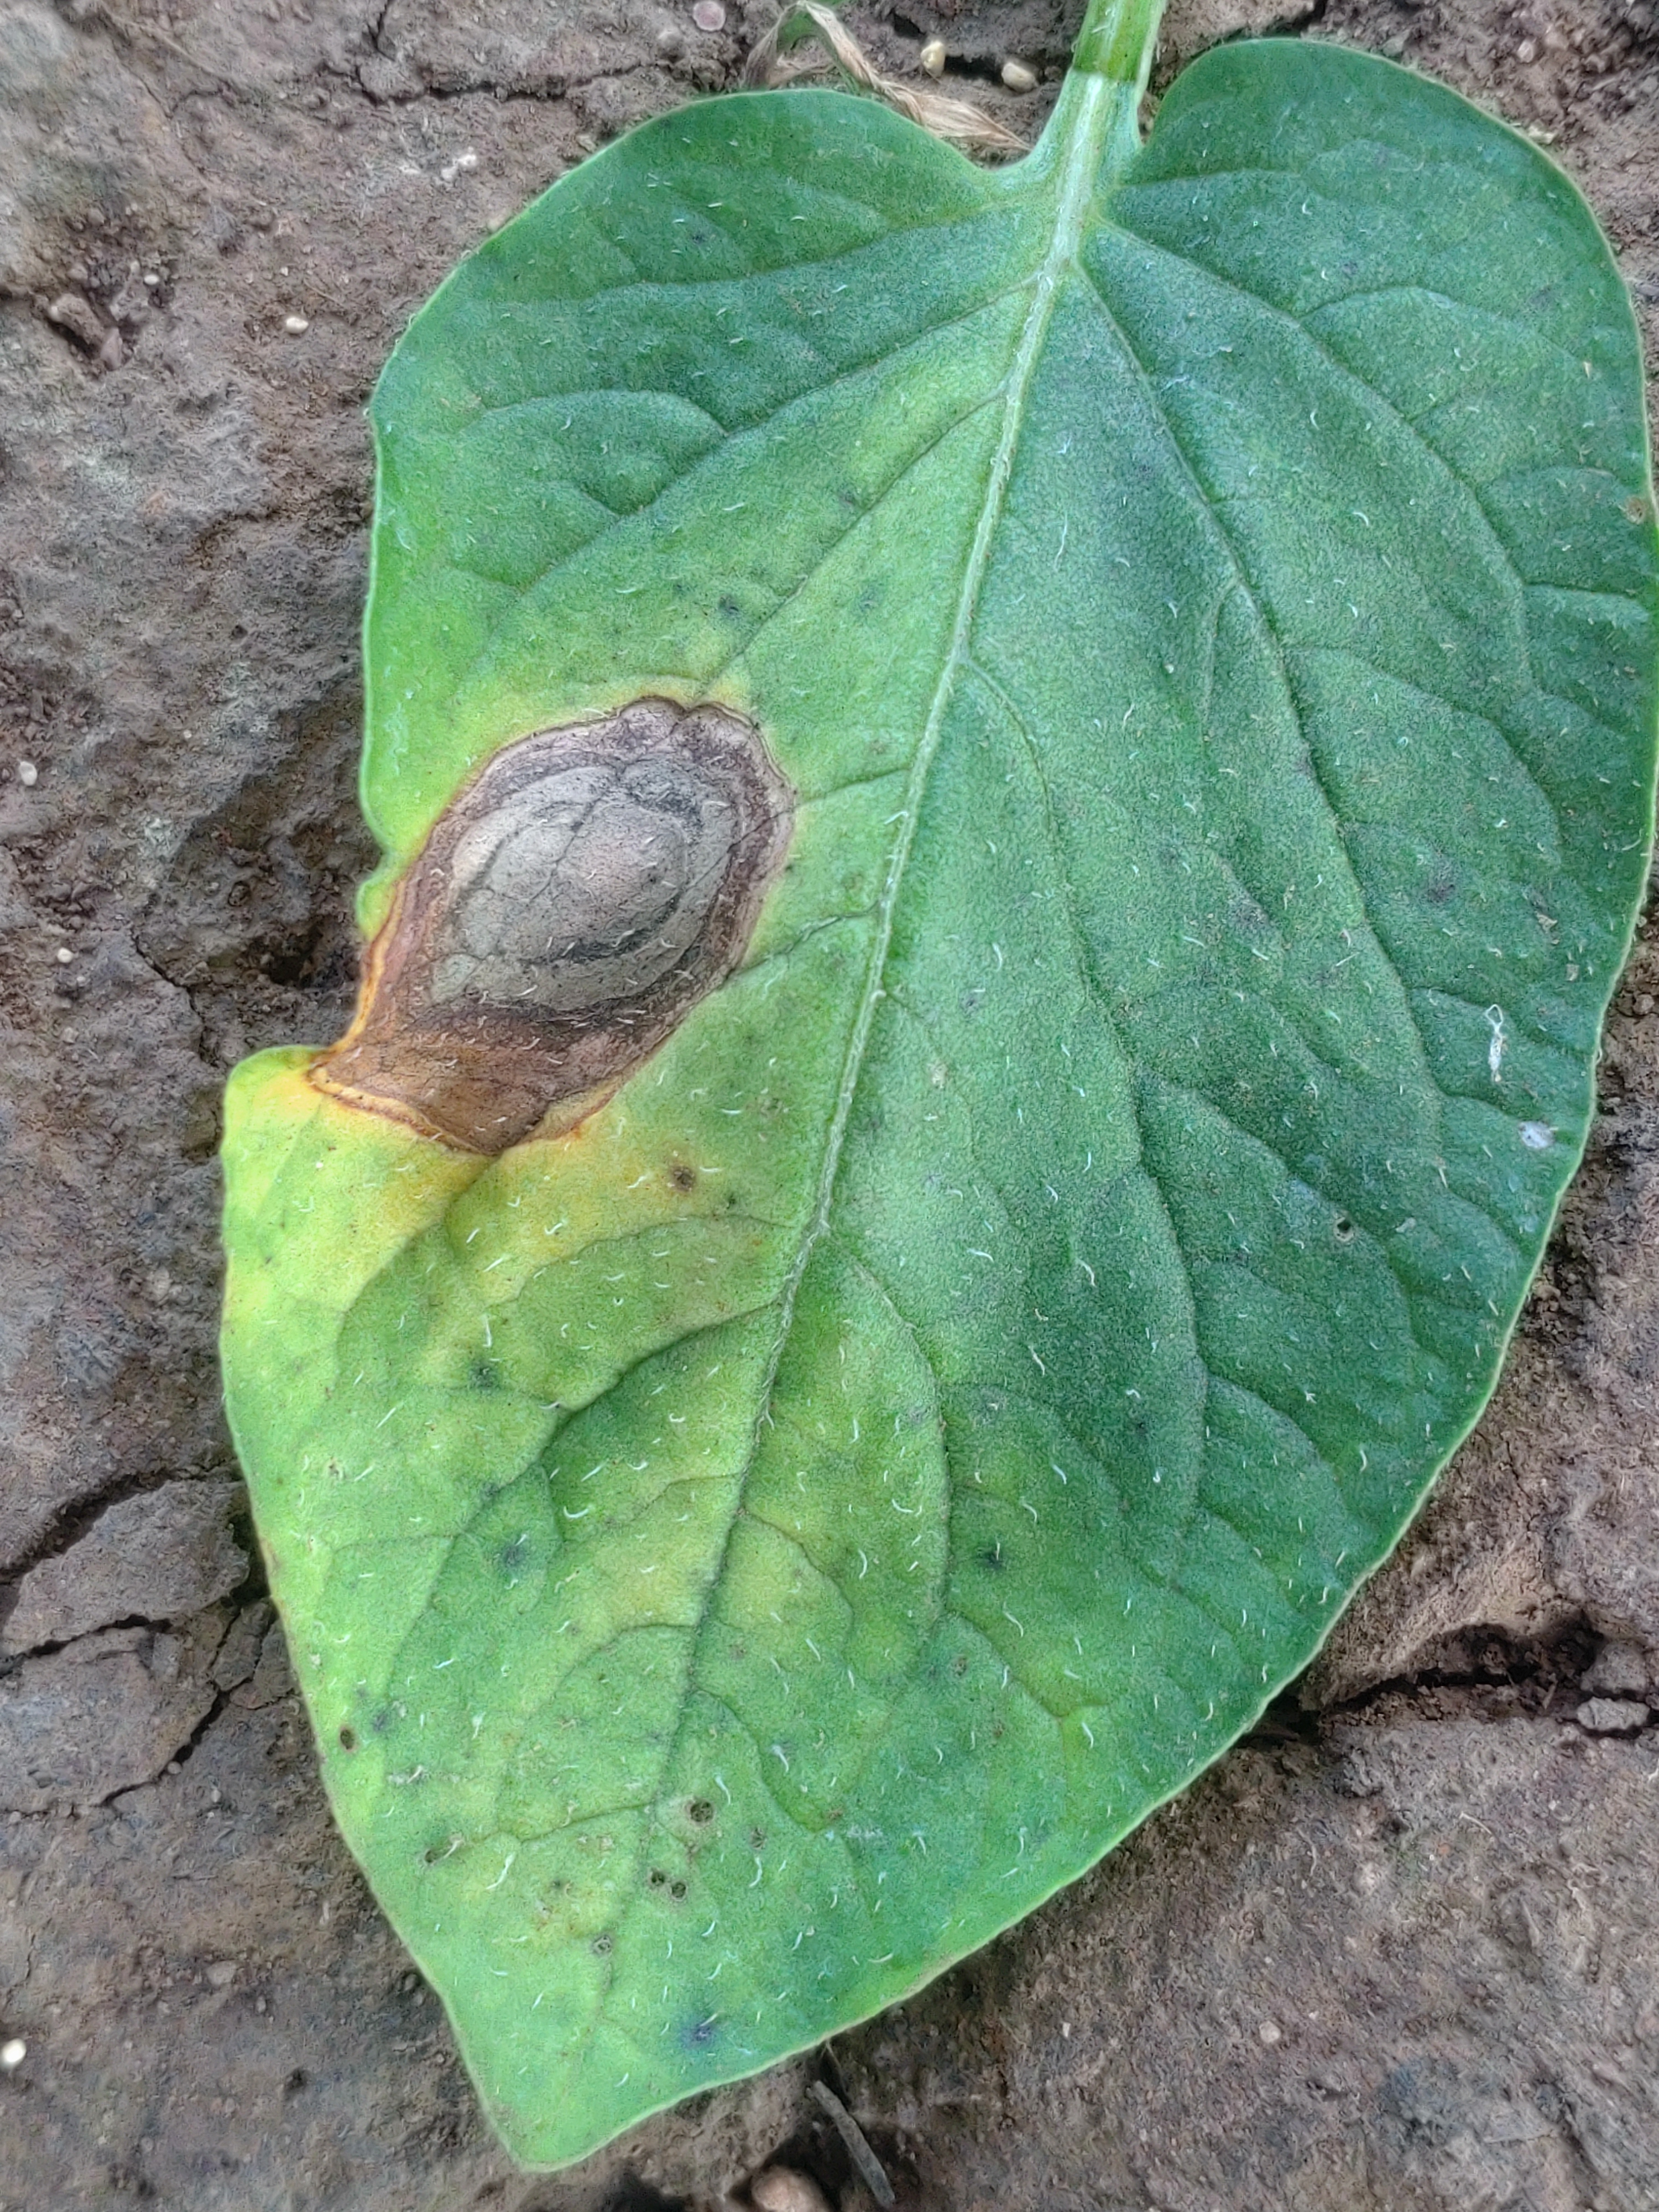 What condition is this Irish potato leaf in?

early blight
